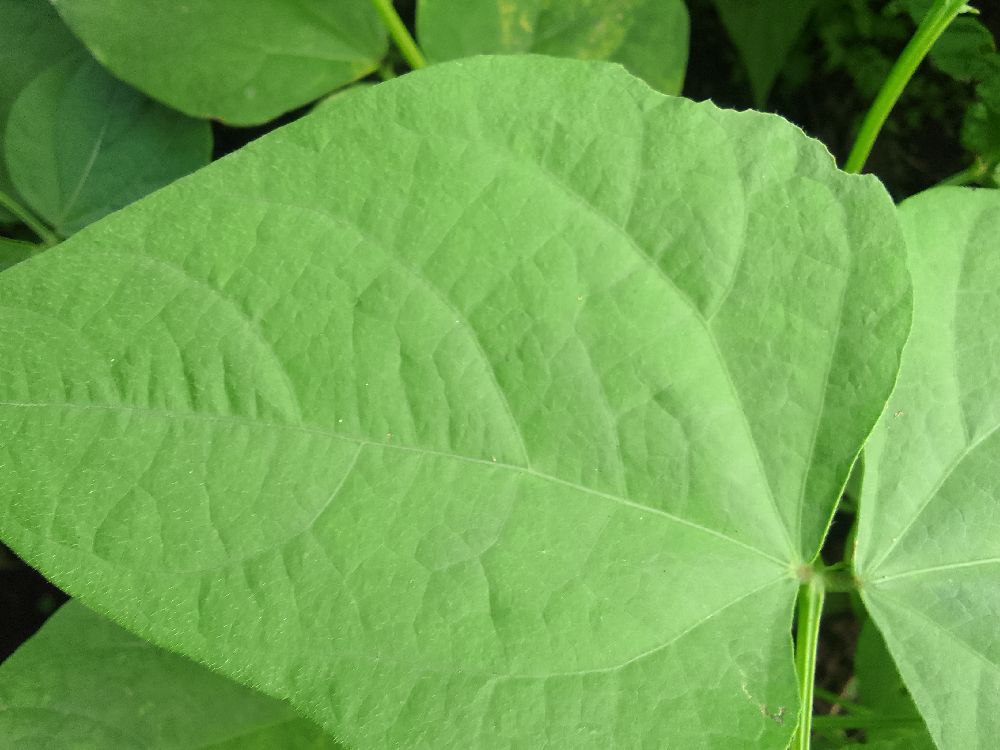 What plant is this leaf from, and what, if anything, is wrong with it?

common bean, healthy
